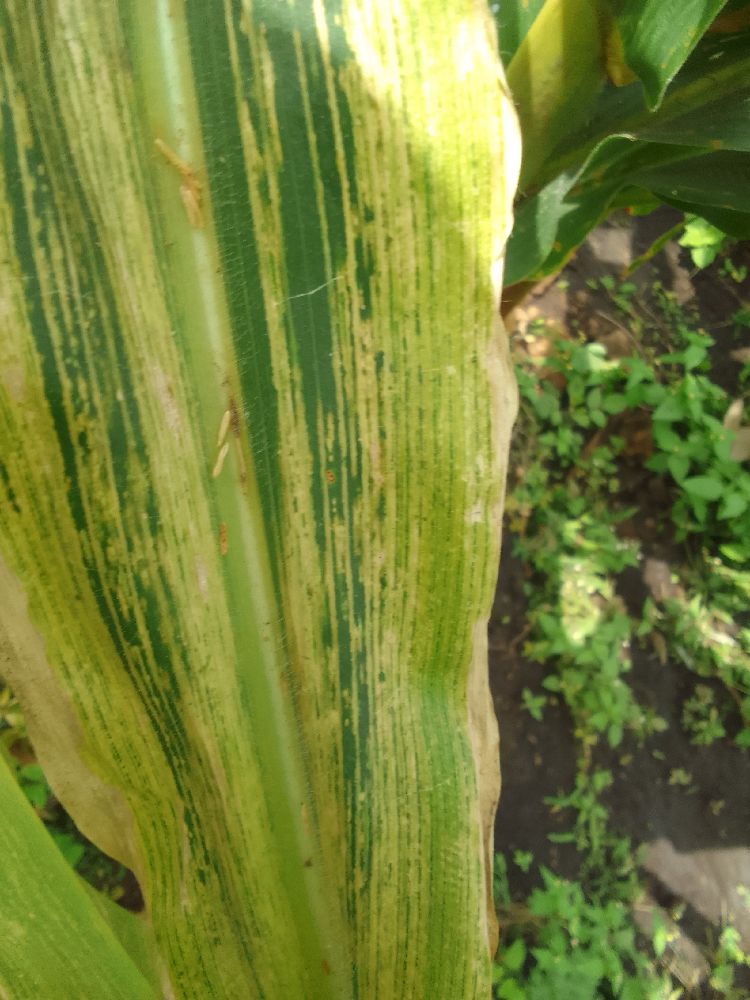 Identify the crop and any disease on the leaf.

maize, maize lethal necrosis
